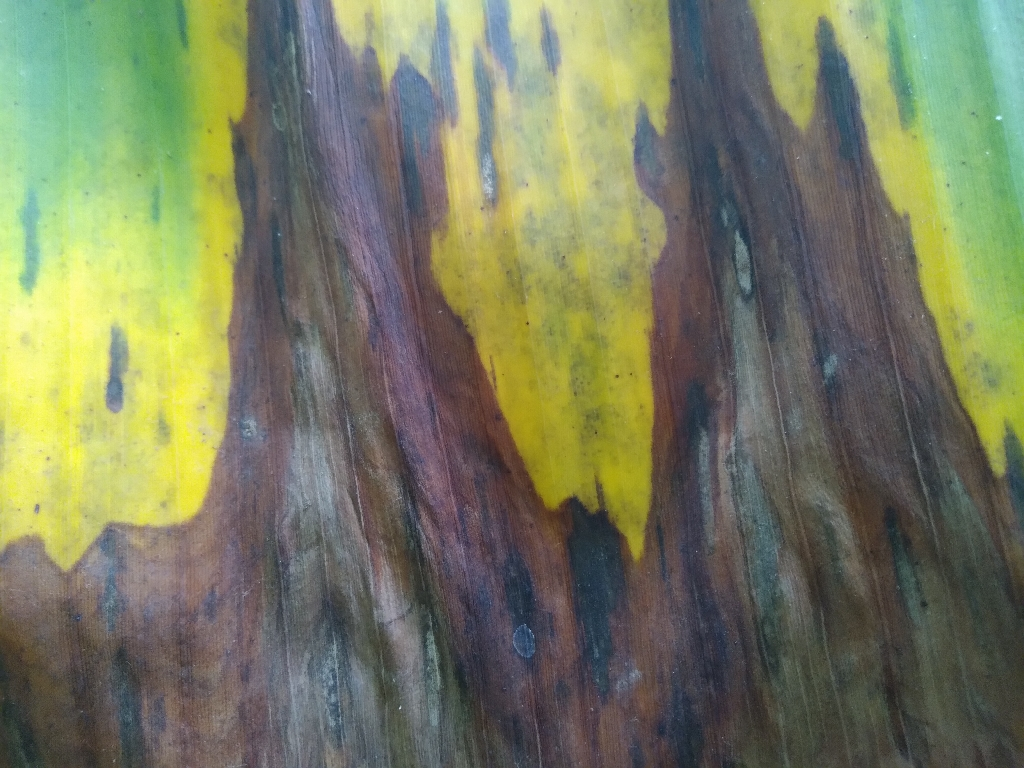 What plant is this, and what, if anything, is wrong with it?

banana, black sigatoka
